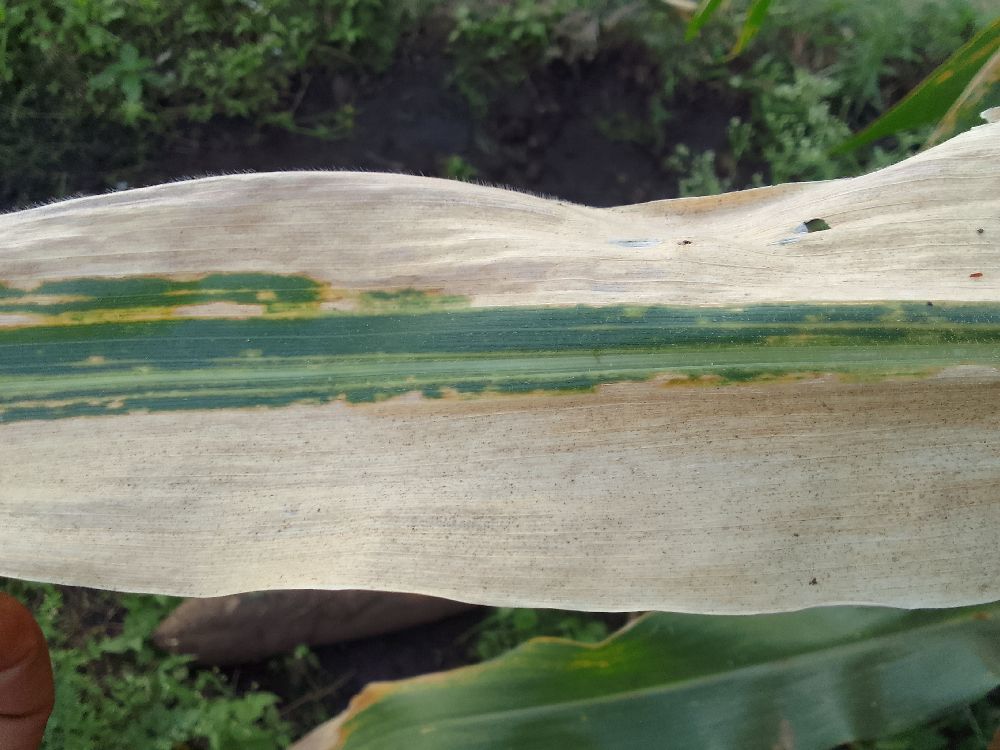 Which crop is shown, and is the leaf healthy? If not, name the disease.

maize, maize lethal necrosis
